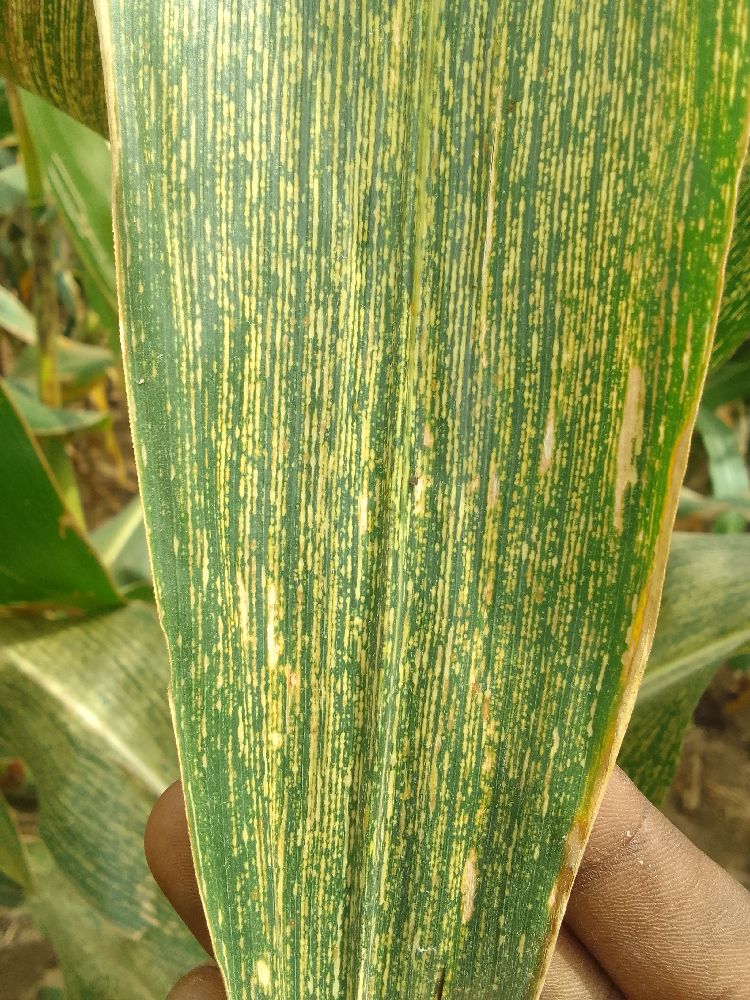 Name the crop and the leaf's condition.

maize, maize streak virus
